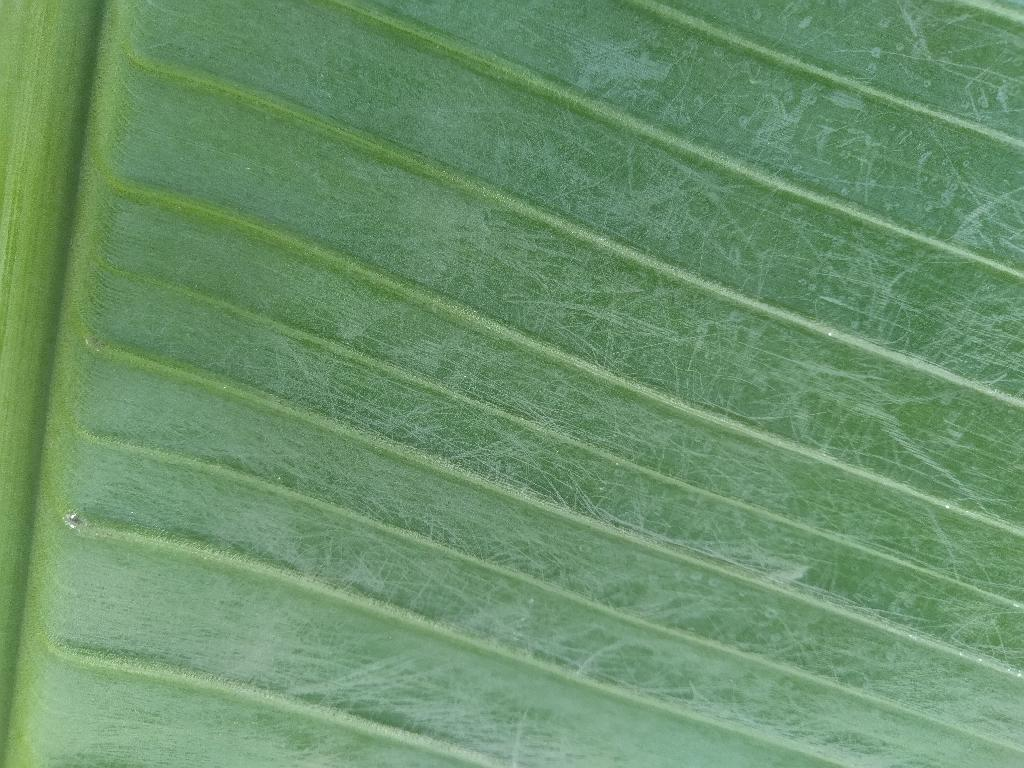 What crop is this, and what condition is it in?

banana, healthy
